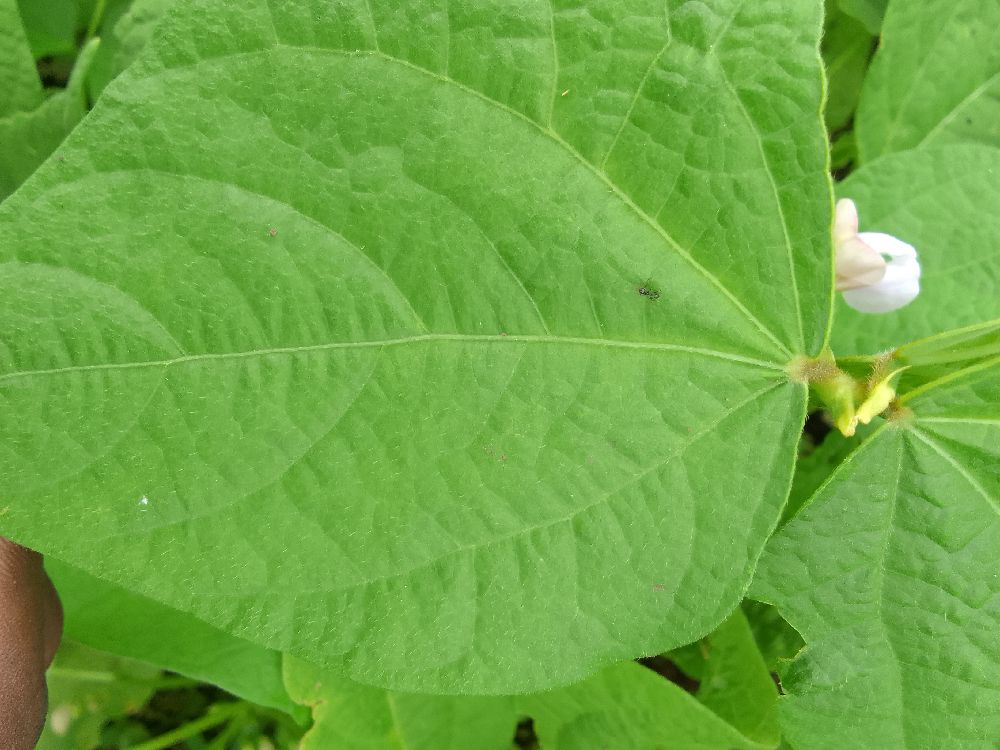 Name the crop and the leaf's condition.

common bean, healthy
